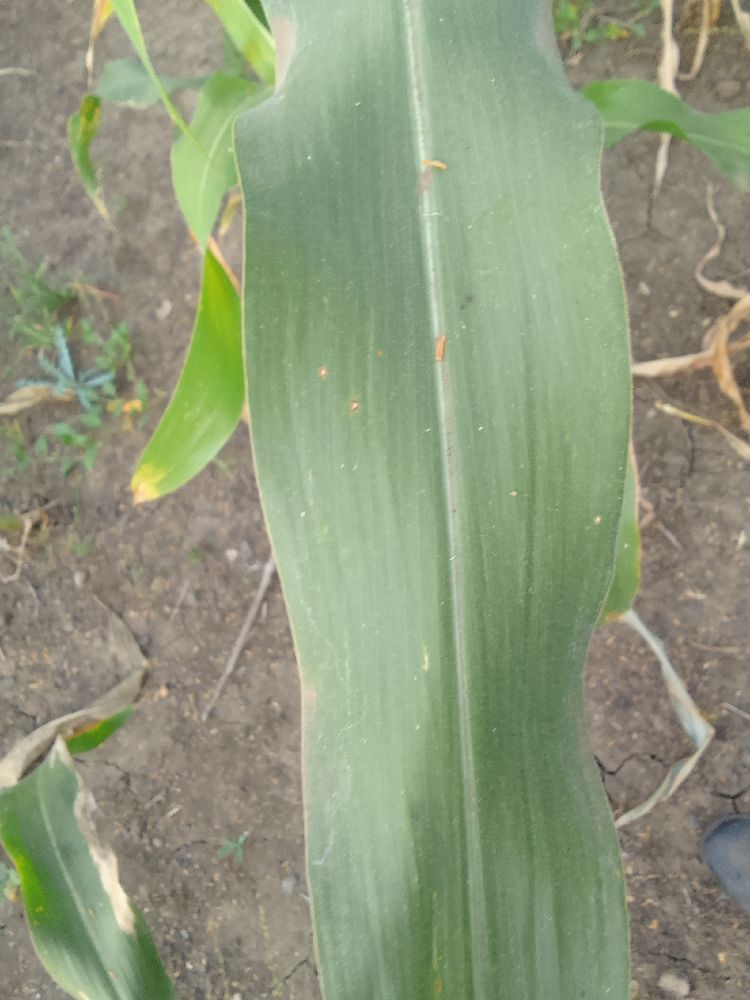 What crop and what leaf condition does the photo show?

maize, healthy
